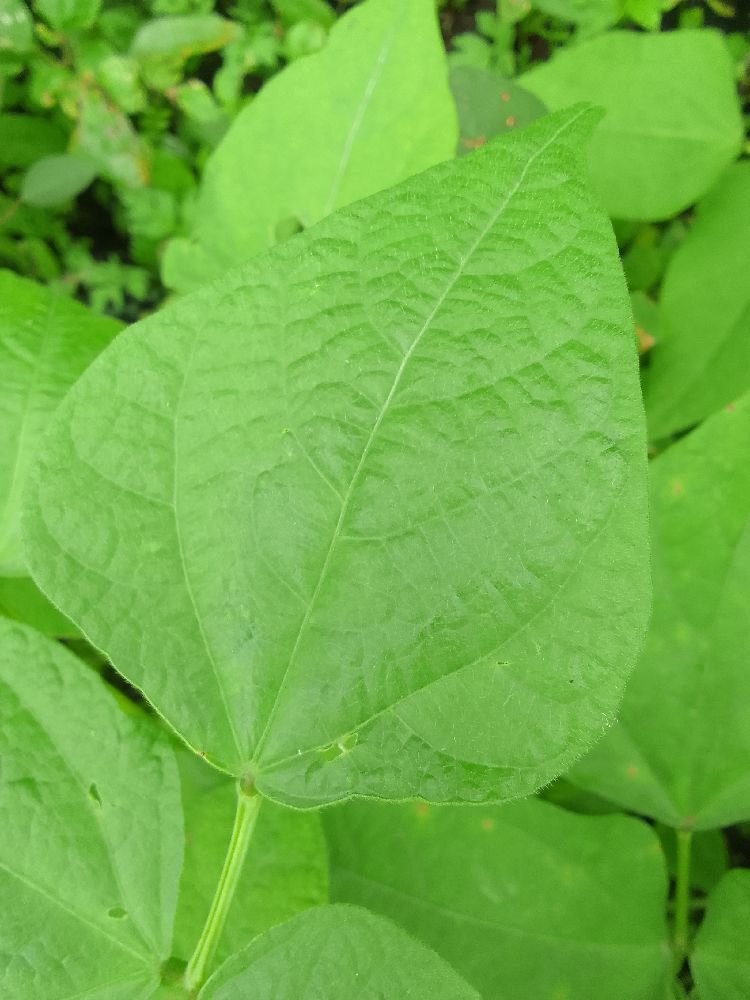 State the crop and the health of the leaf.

common bean, healthy
